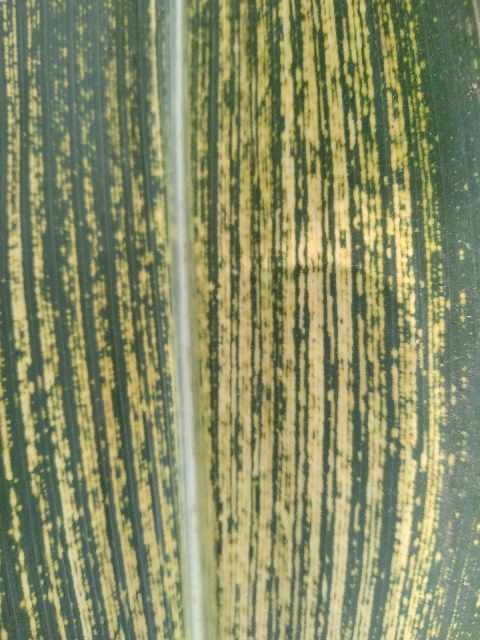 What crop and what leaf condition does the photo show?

maize, maize streak virus
